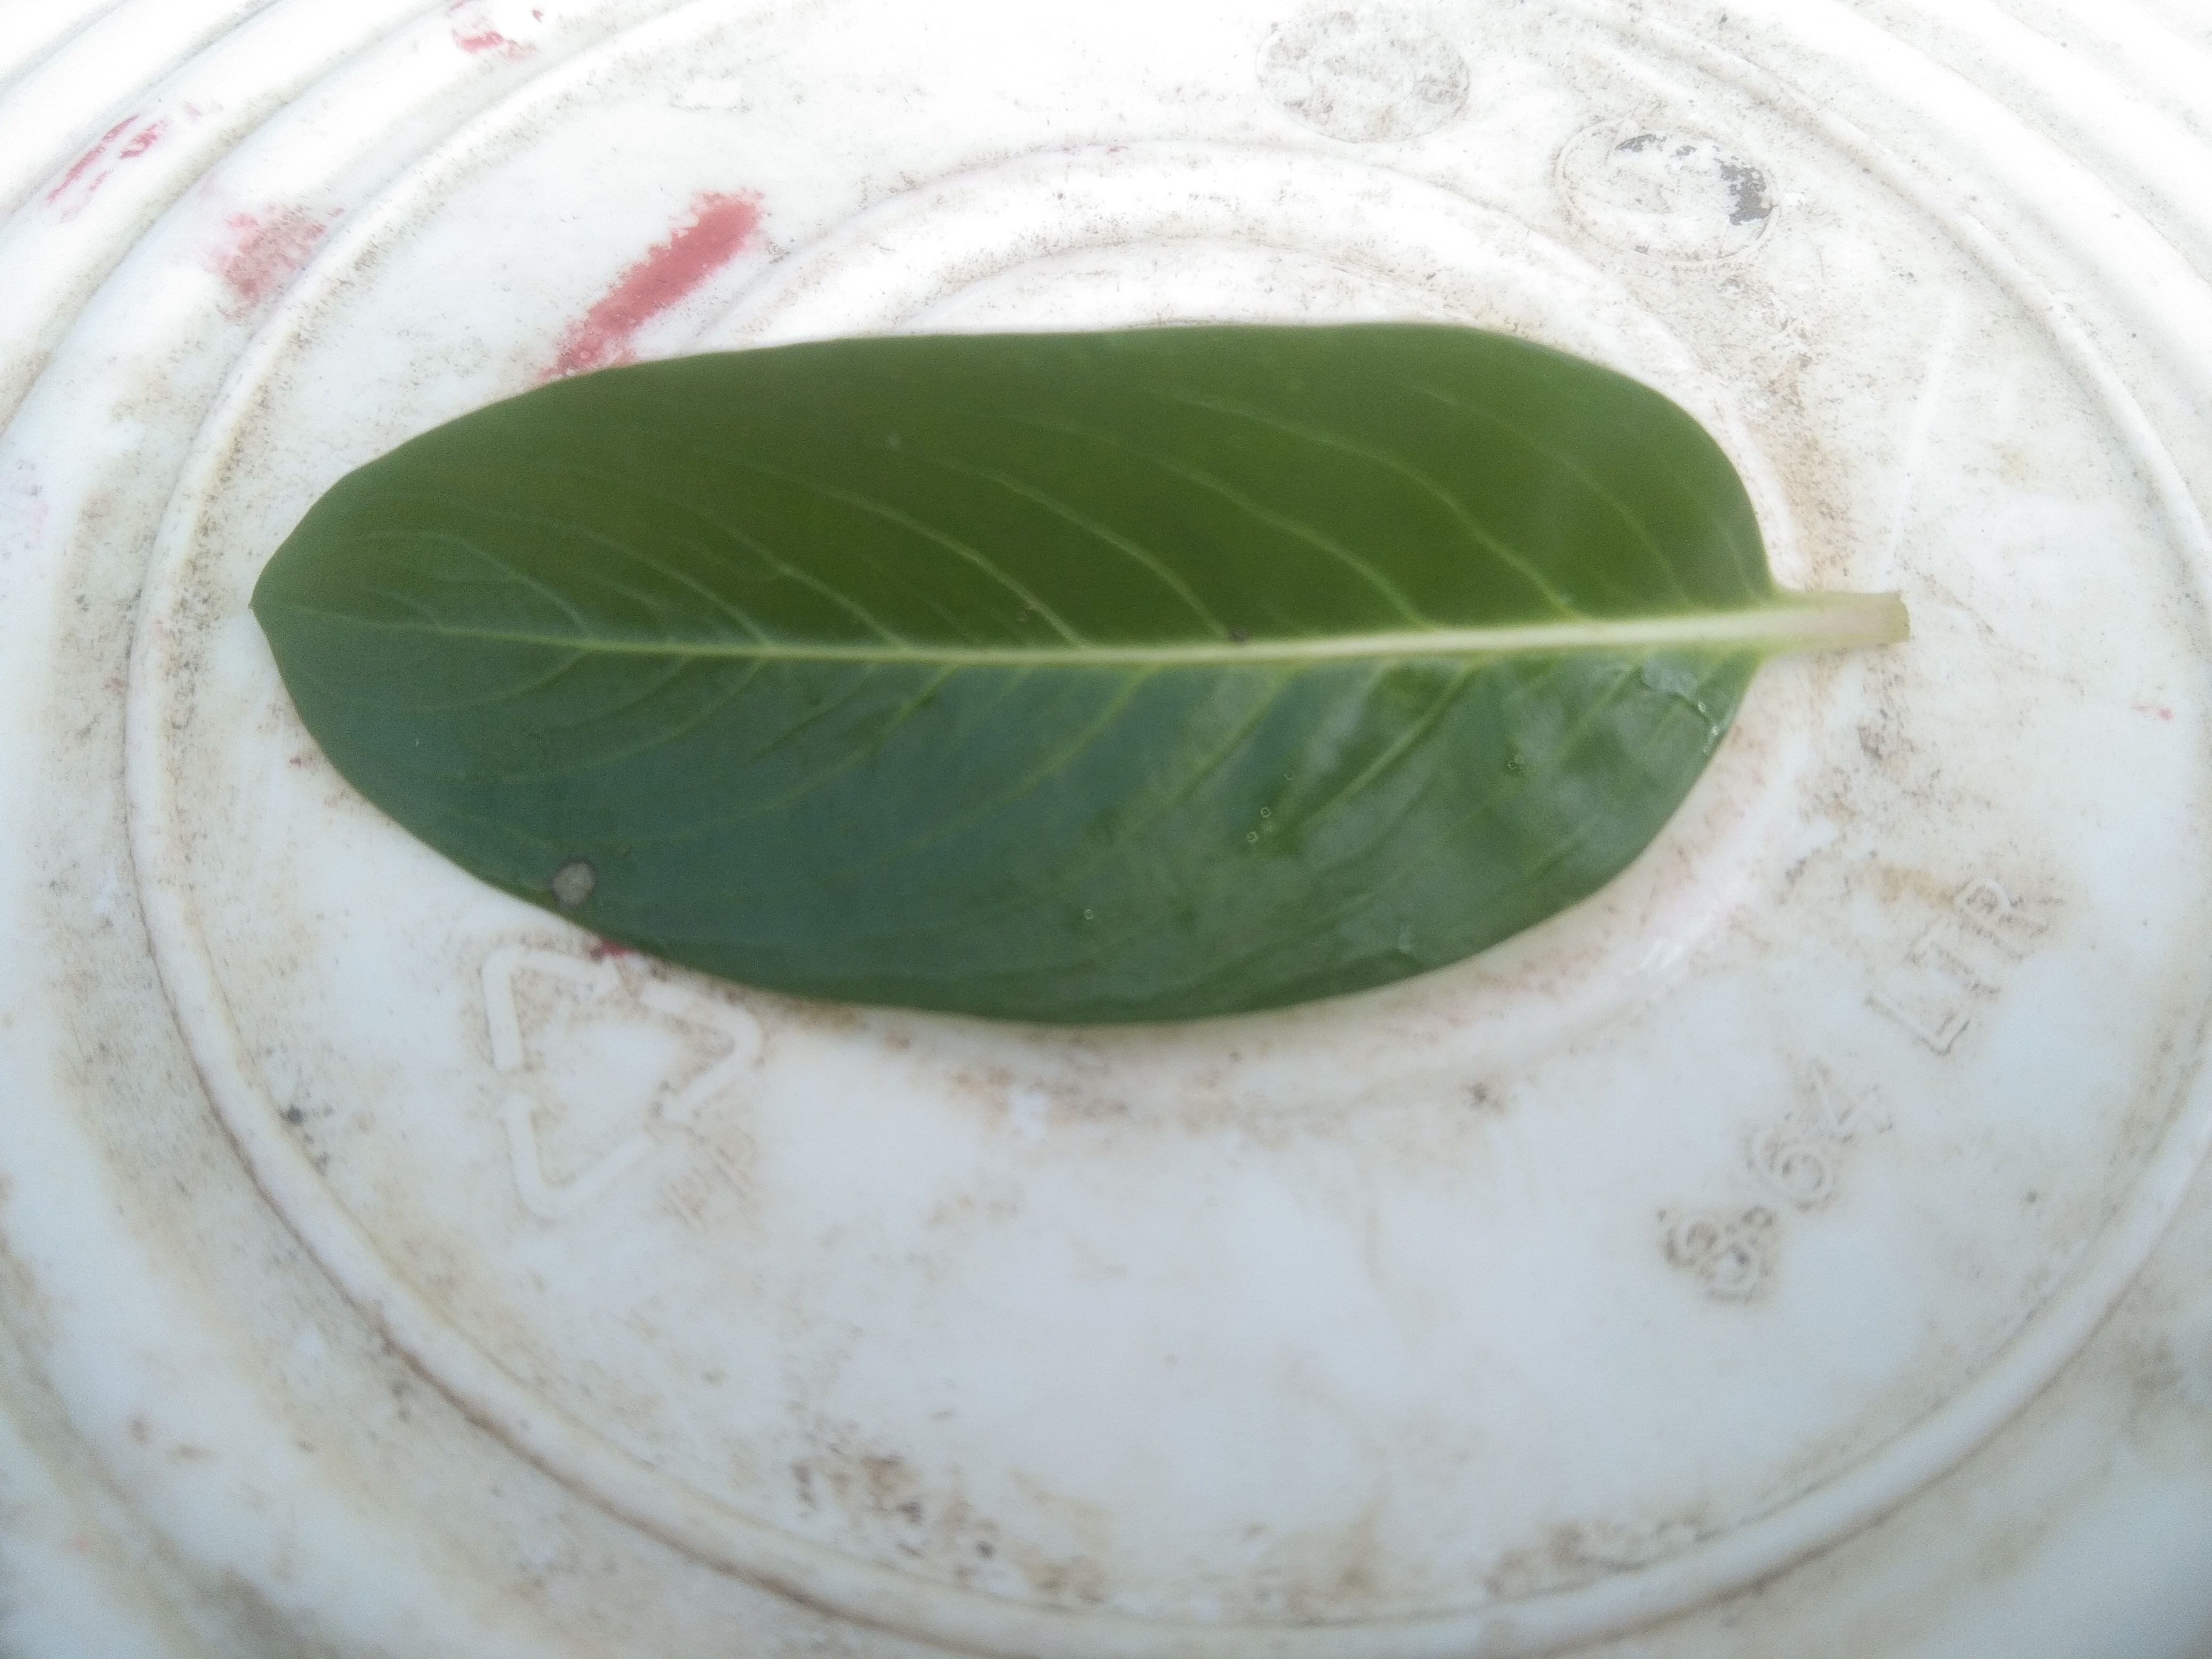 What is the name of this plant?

rose periwinkle
